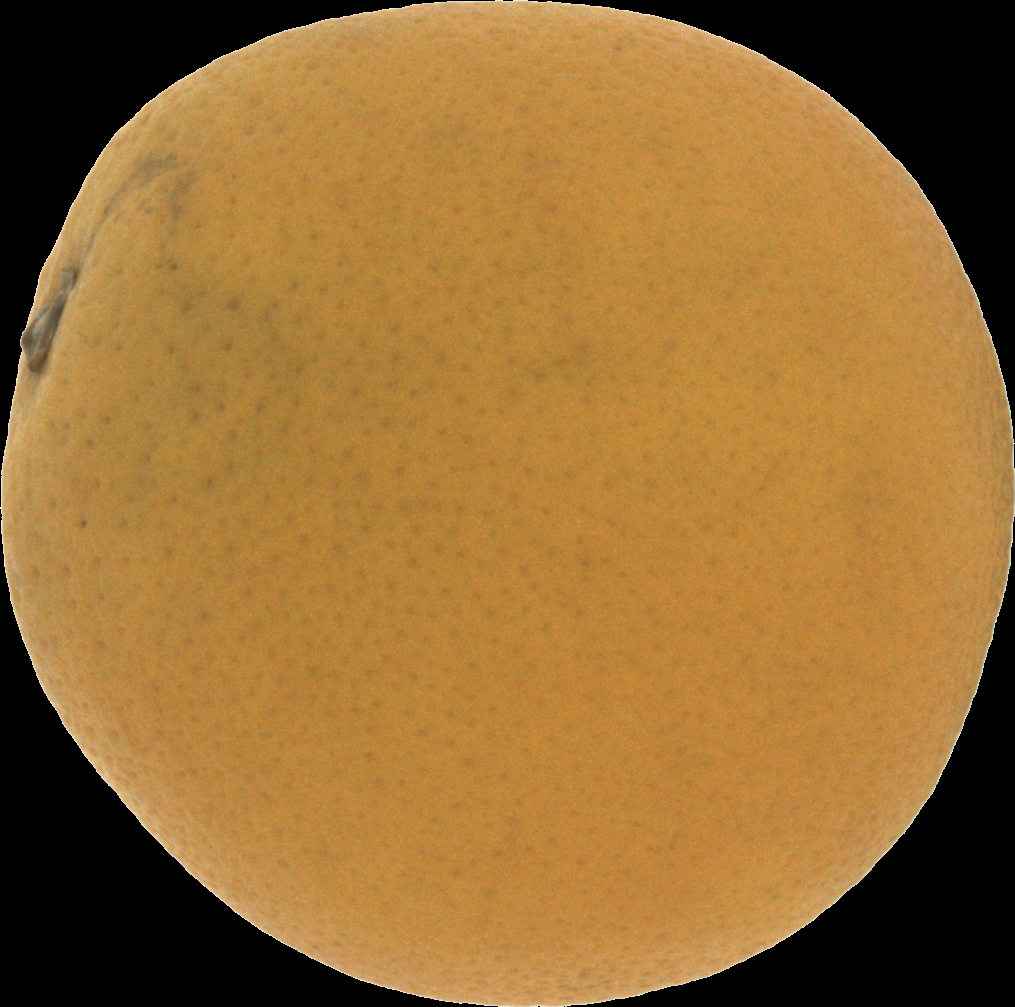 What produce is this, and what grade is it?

orange, bad
